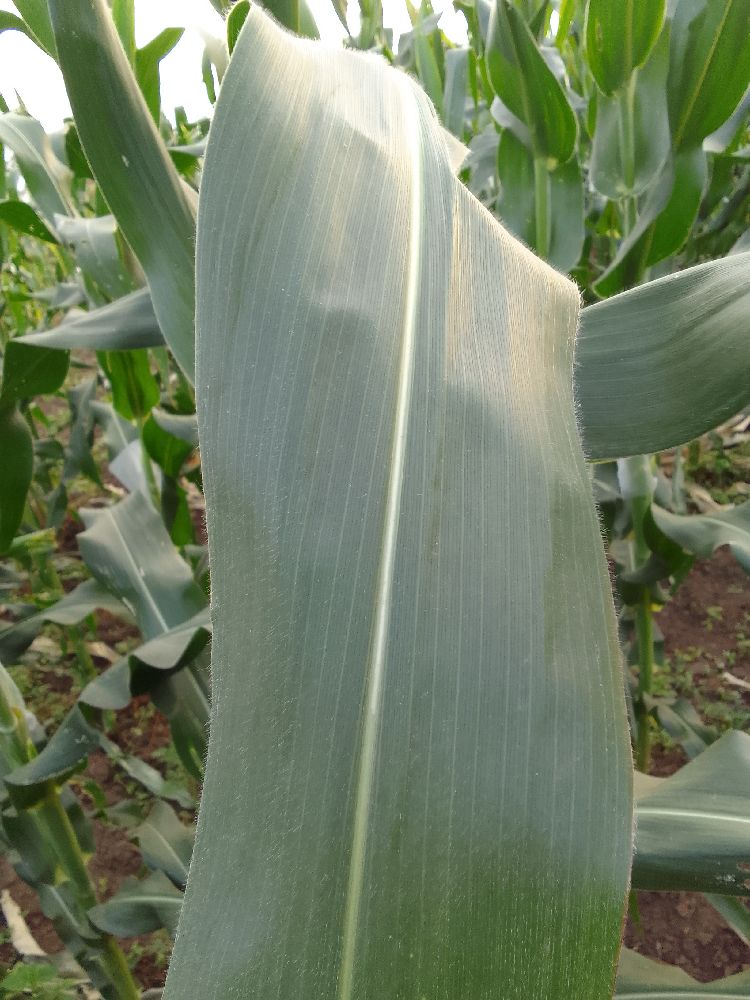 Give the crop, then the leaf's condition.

maize, healthy
